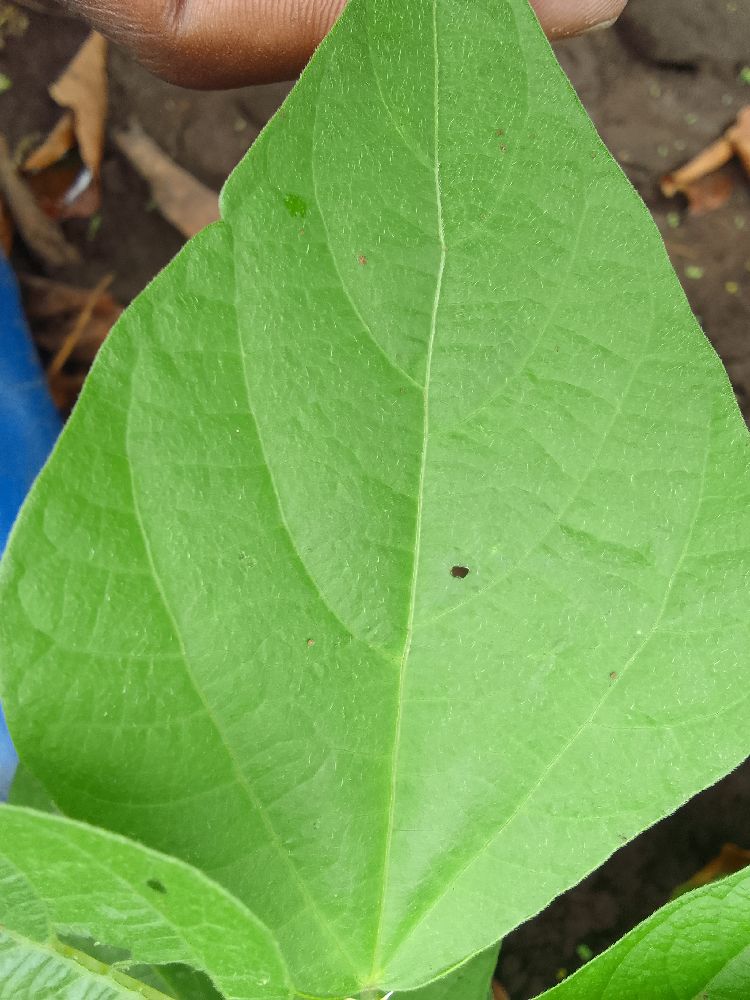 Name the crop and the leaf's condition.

common bean, healthy
